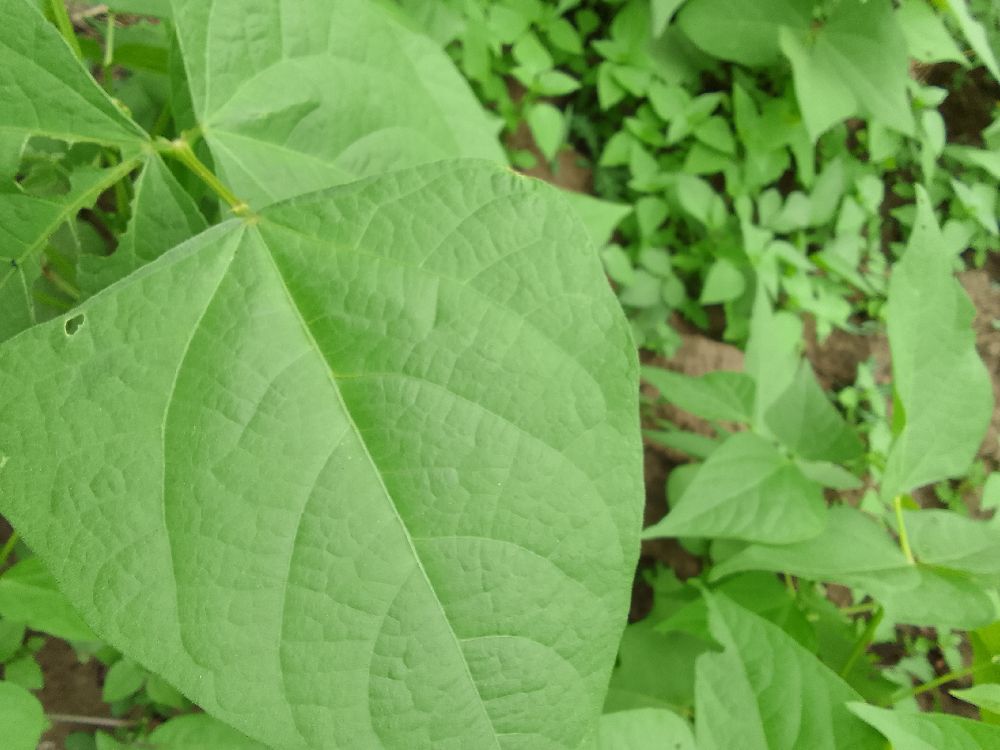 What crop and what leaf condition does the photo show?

common bean, healthy
